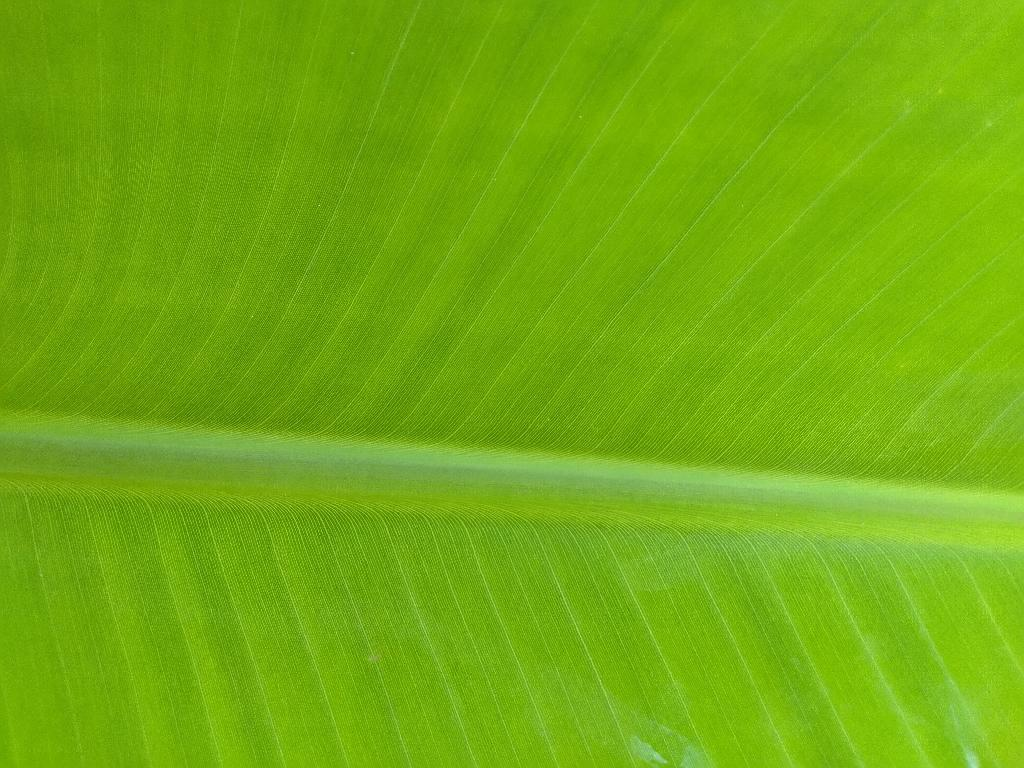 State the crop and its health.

banana, healthy
